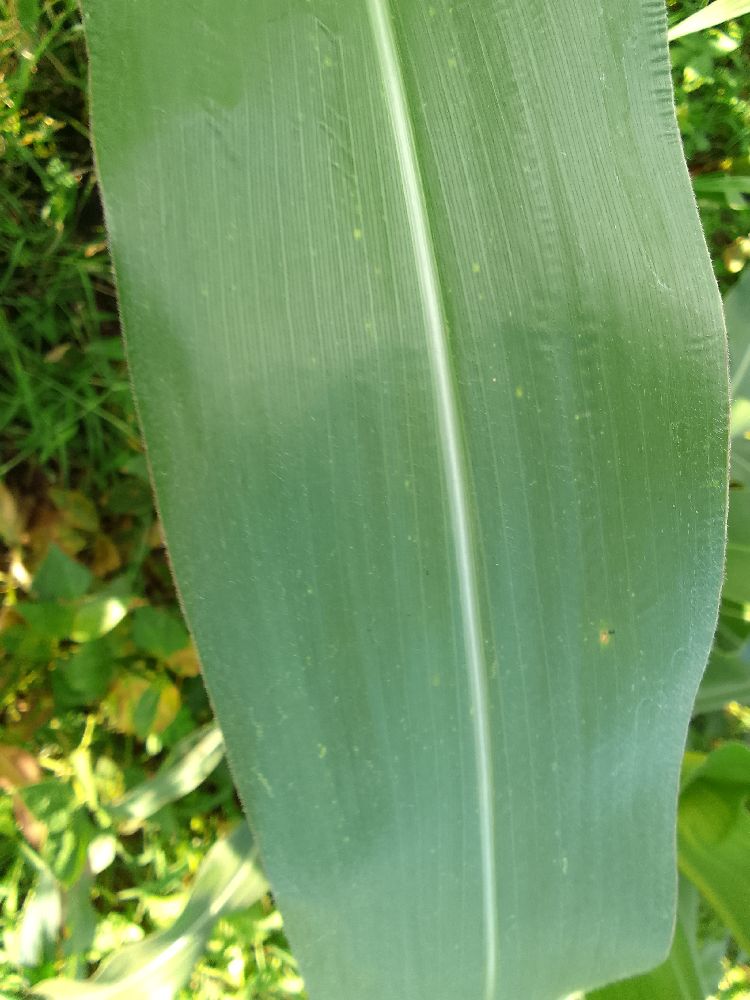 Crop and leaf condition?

maize, healthy
